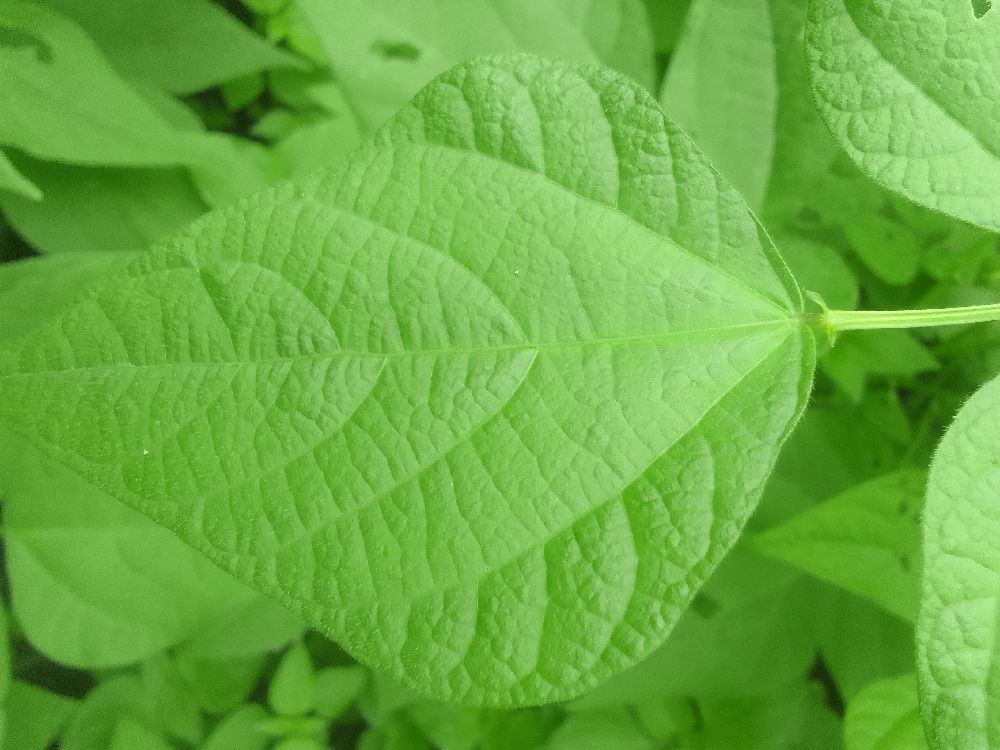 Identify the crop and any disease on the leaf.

common bean, healthy
